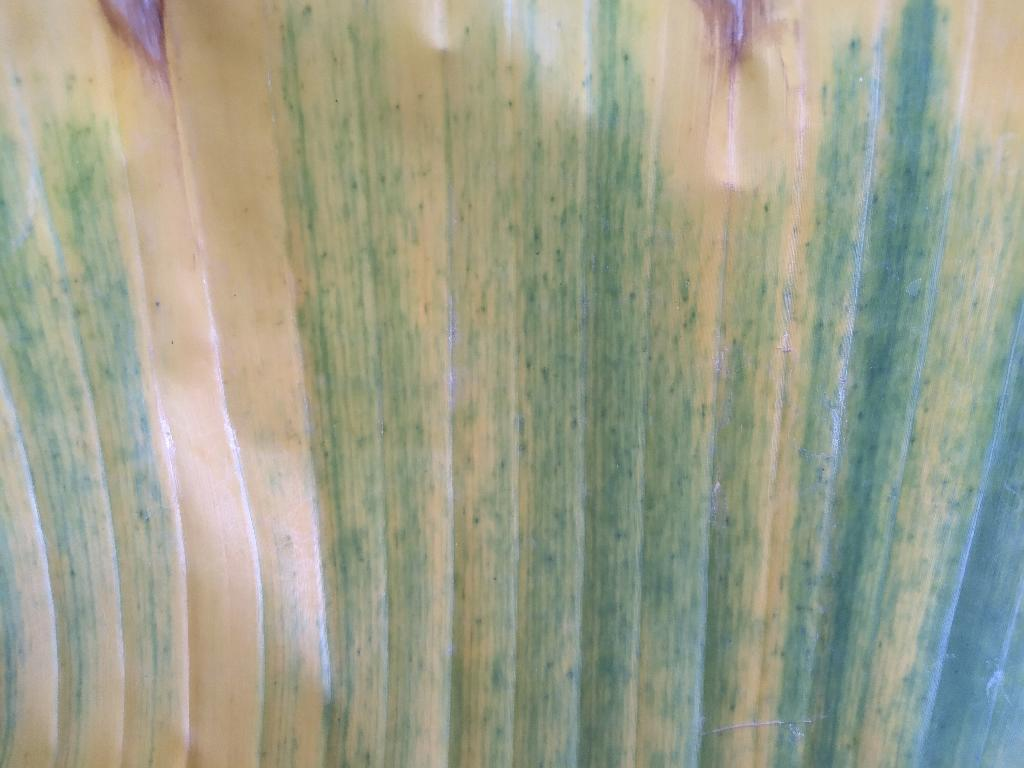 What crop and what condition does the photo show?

banana, fusarium wilt race 1
